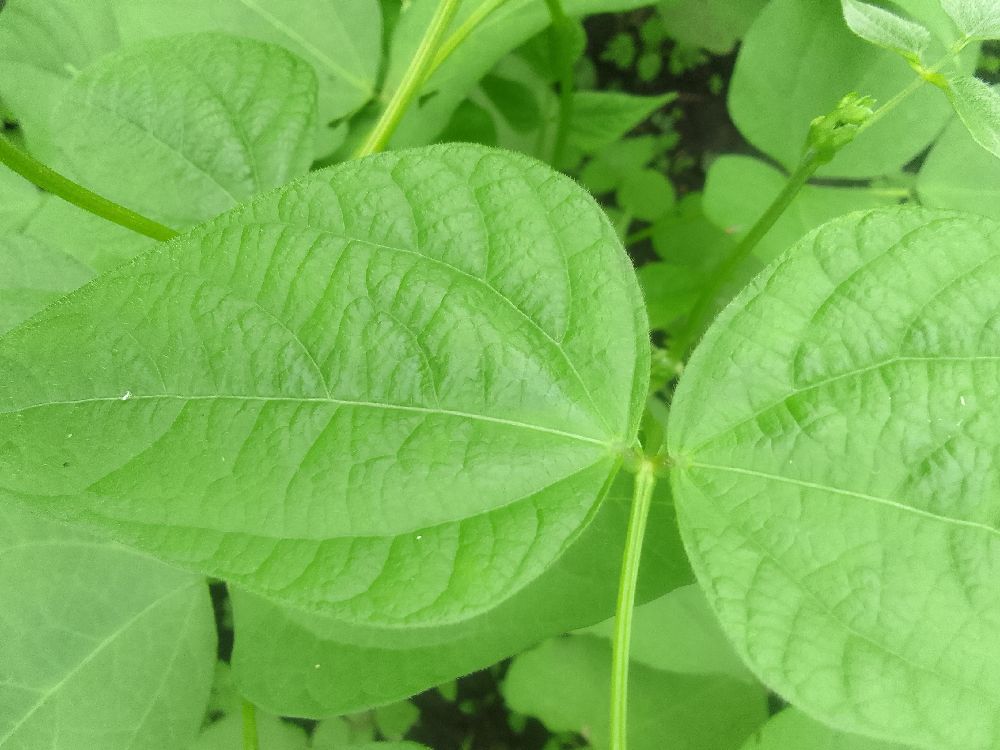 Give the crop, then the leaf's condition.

common bean, healthy
